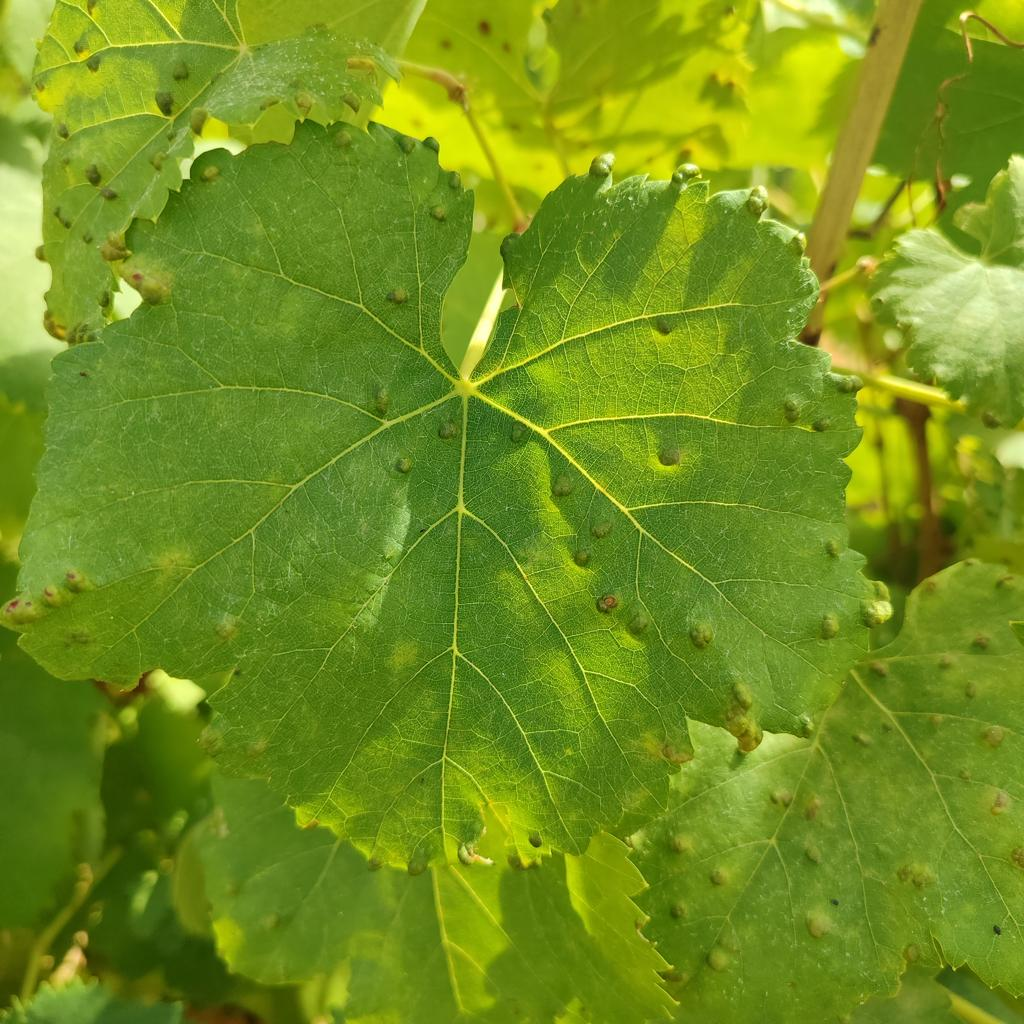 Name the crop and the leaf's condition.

grapevine, erineum mite
